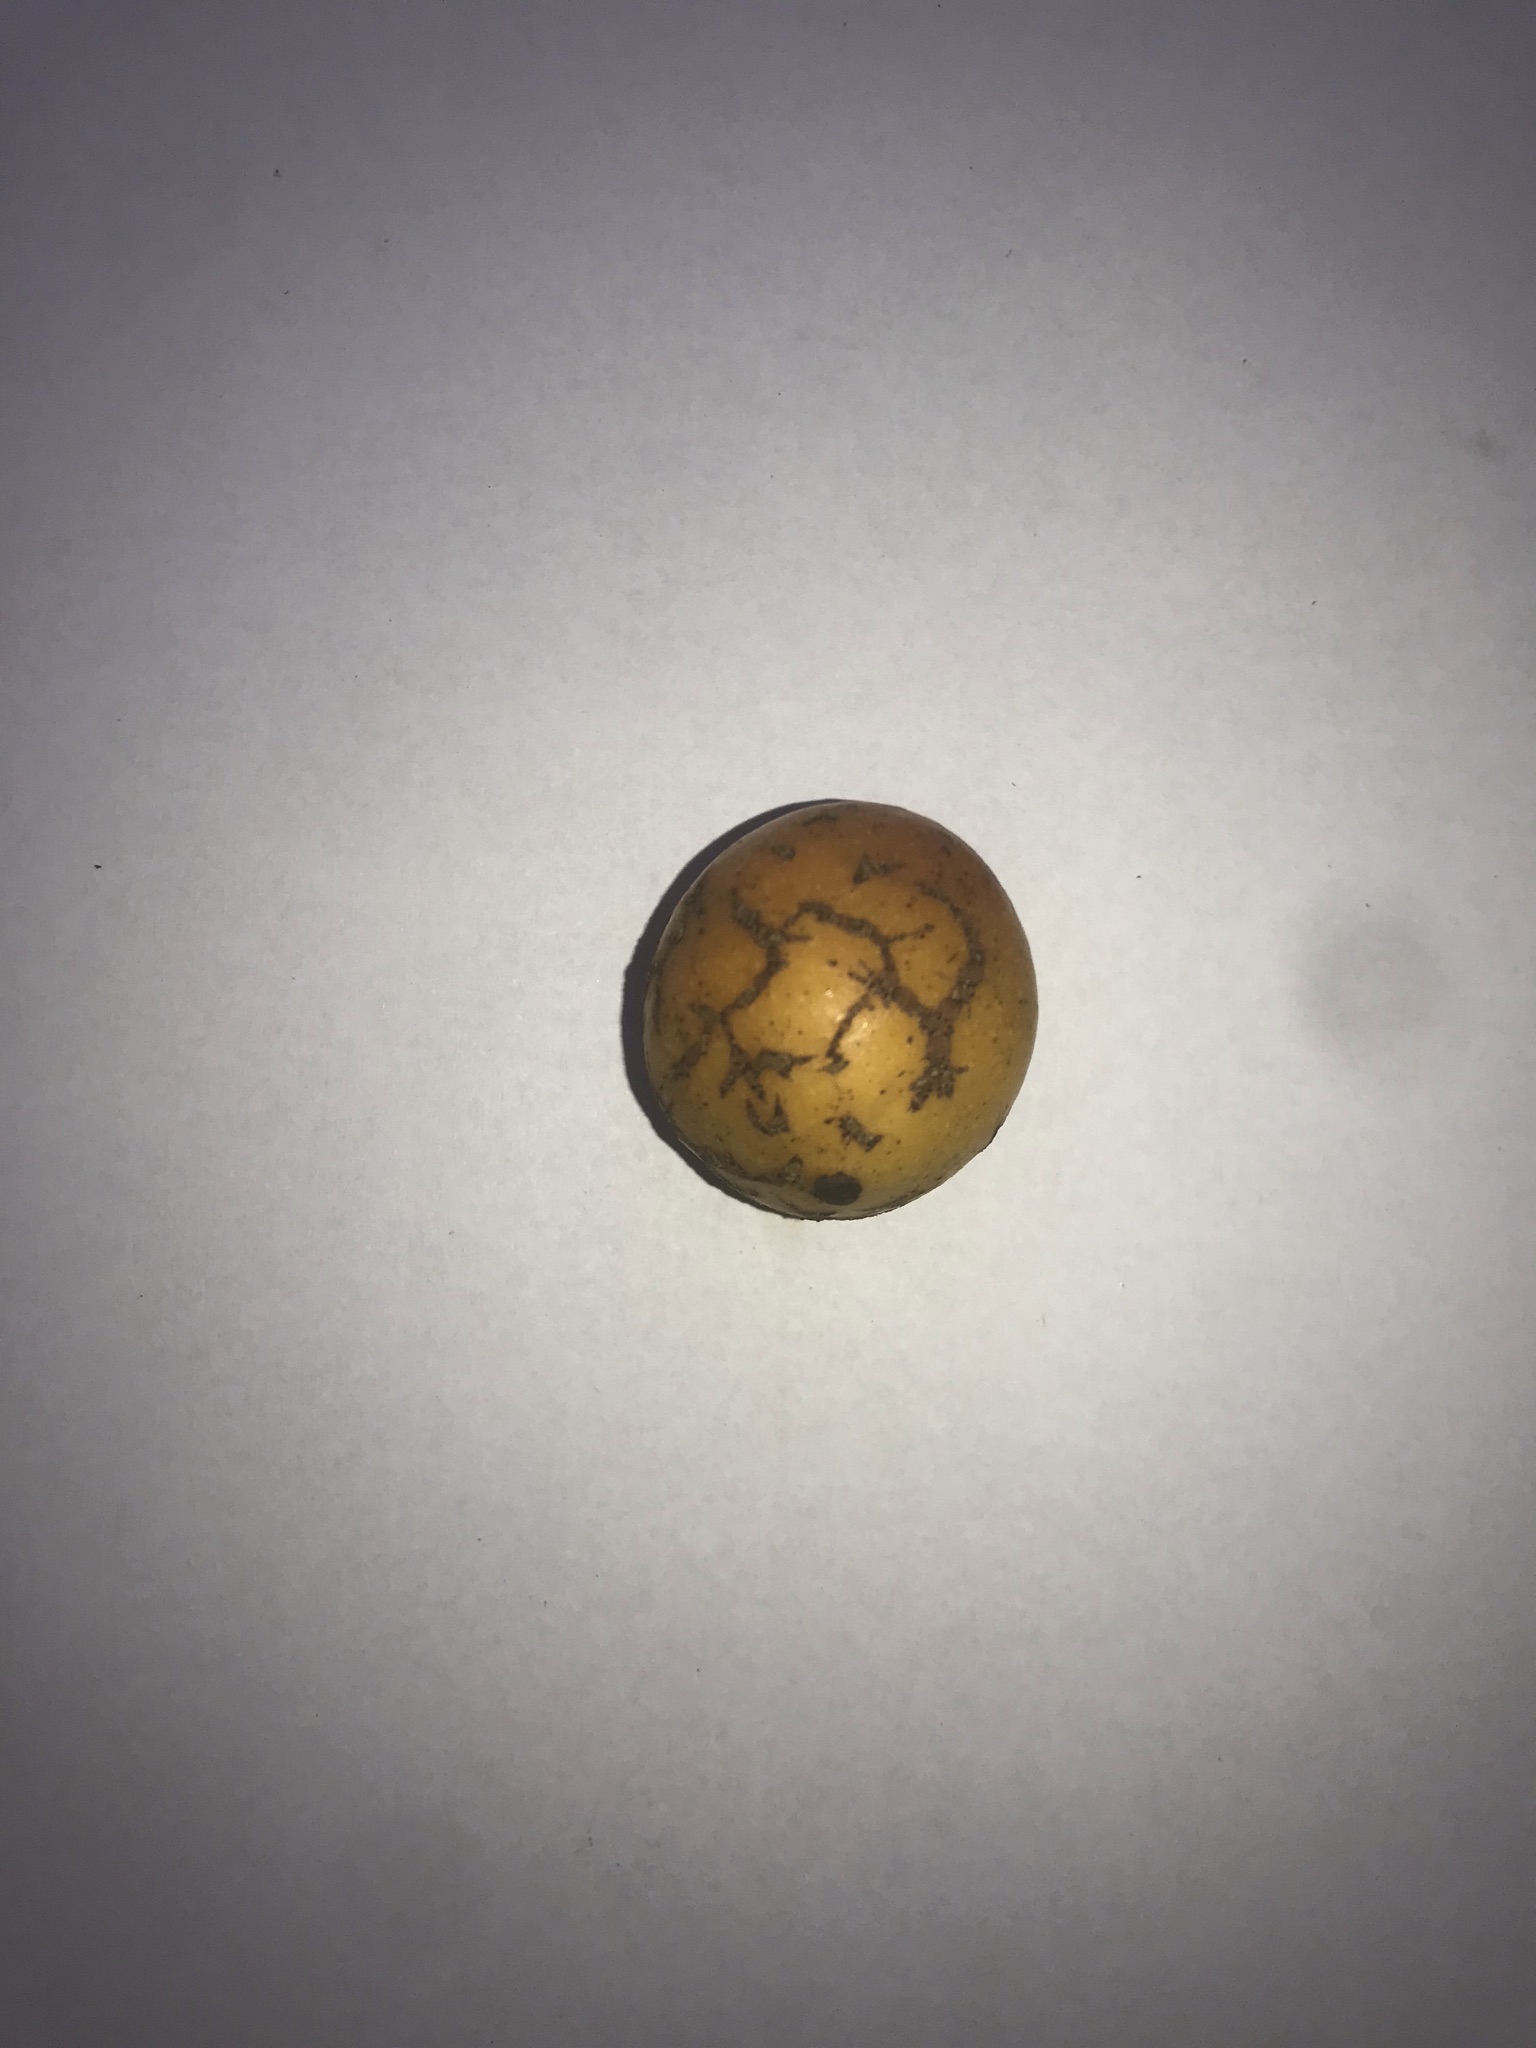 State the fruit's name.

abiu
